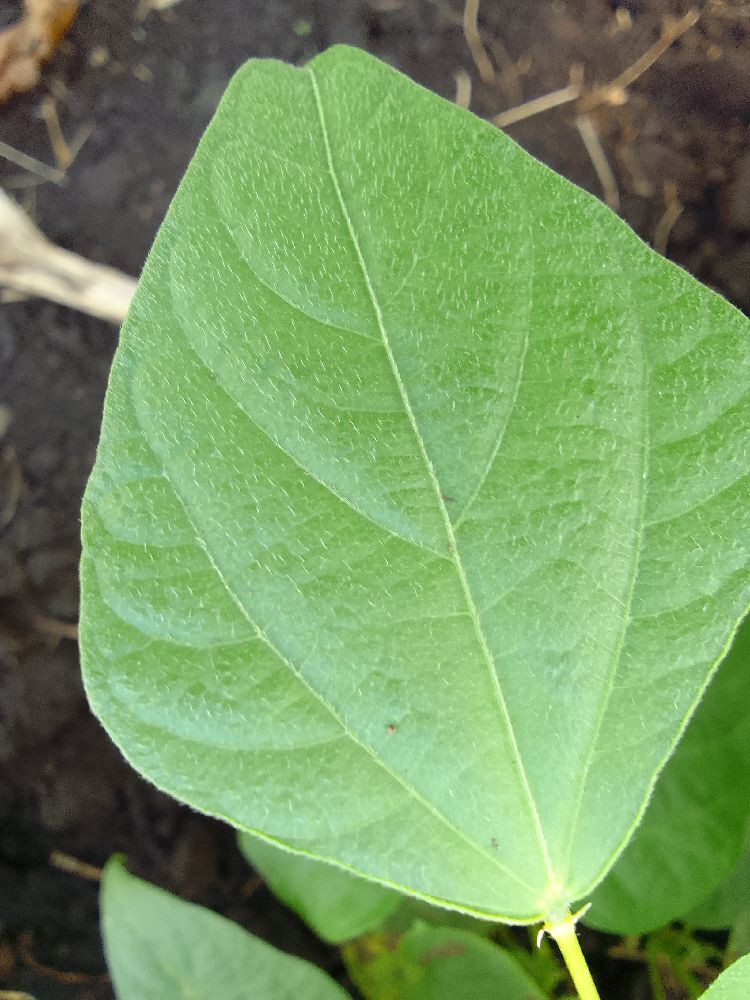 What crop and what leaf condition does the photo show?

common bean, healthy
